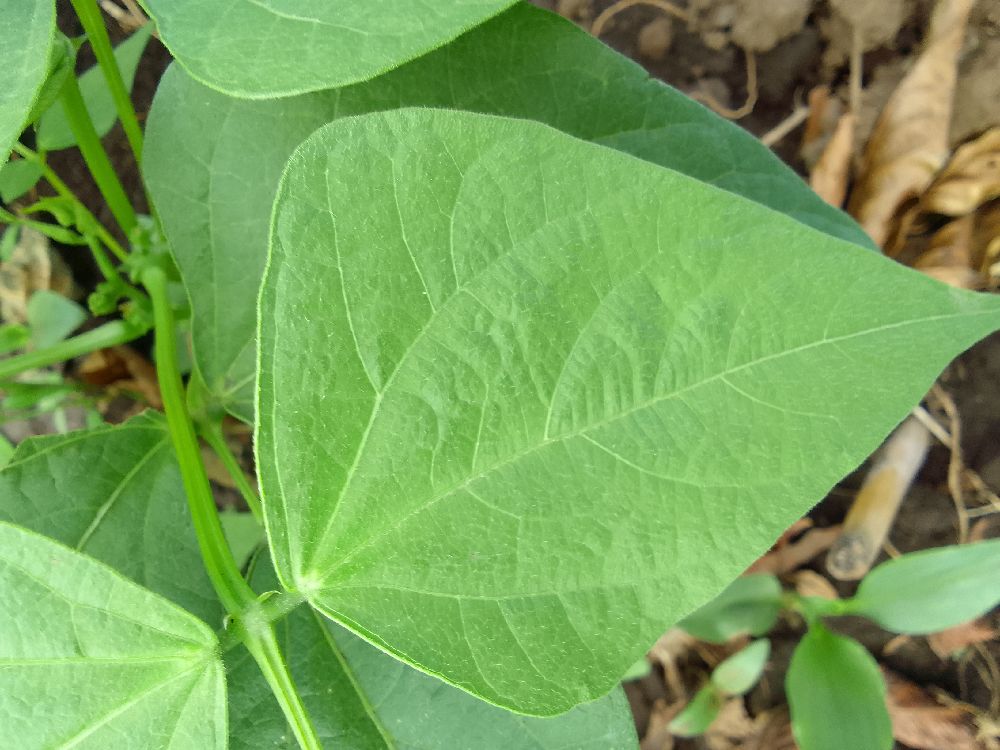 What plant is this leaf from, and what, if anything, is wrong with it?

common bean, healthy
